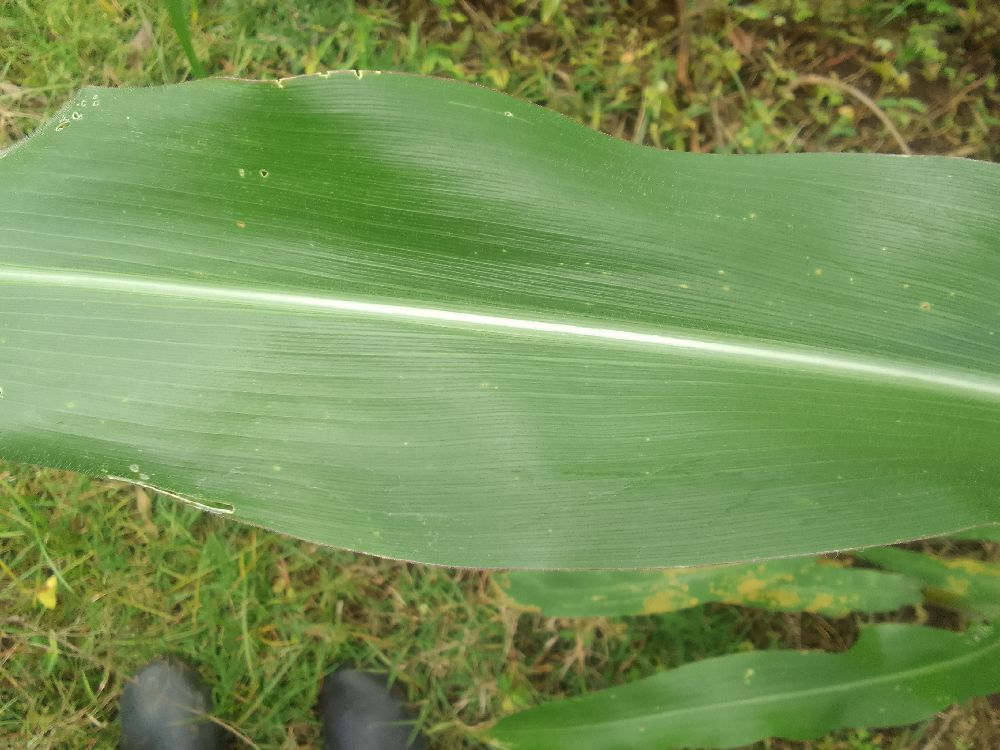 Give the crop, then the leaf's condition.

maize, healthy
